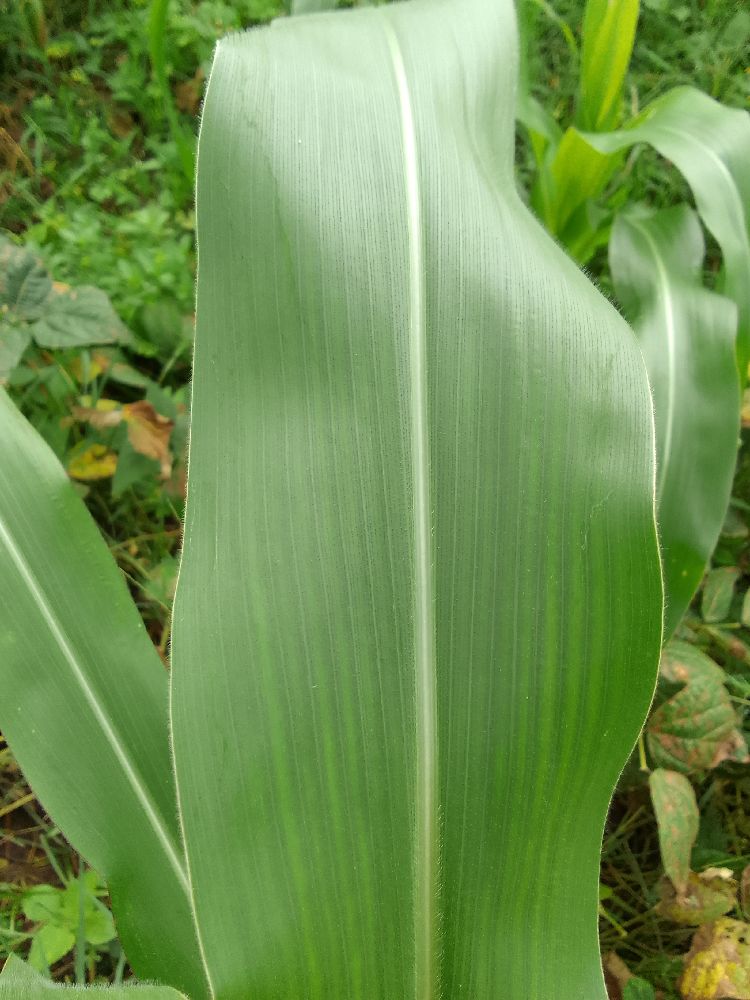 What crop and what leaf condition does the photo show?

maize, healthy
